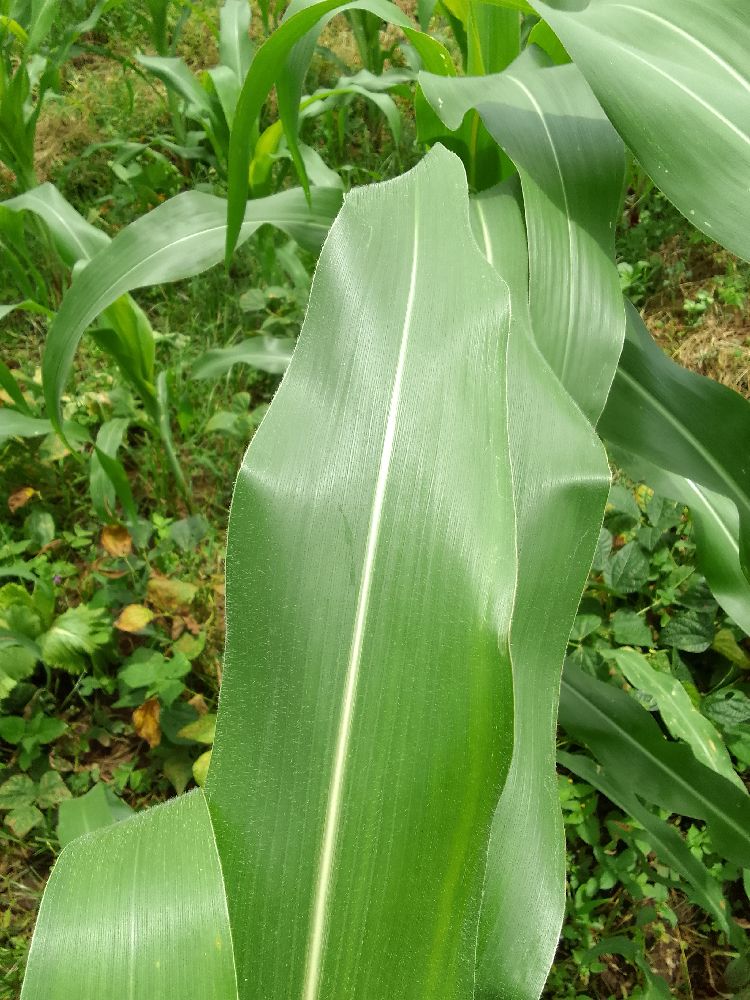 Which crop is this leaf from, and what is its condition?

maize, healthy
